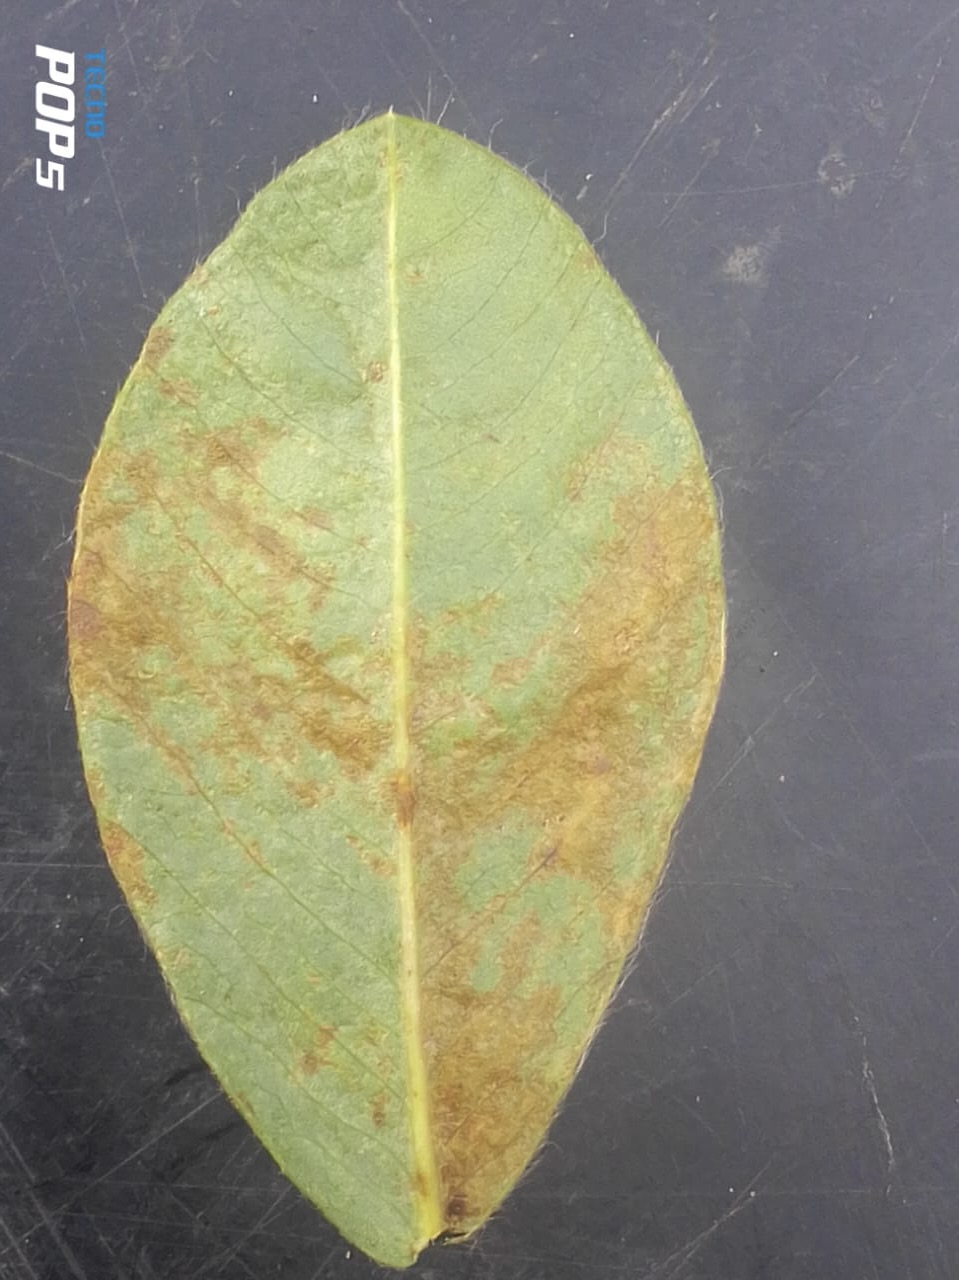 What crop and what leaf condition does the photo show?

peanut, passalora arachidicola
